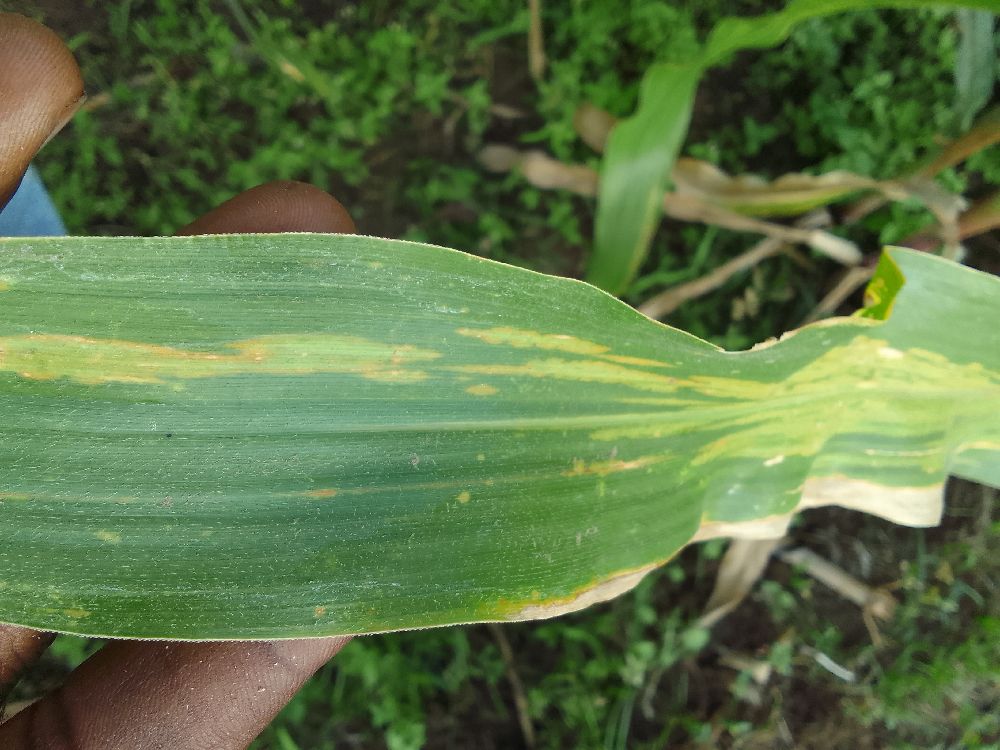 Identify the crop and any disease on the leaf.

maize, maize lethal necrosis
